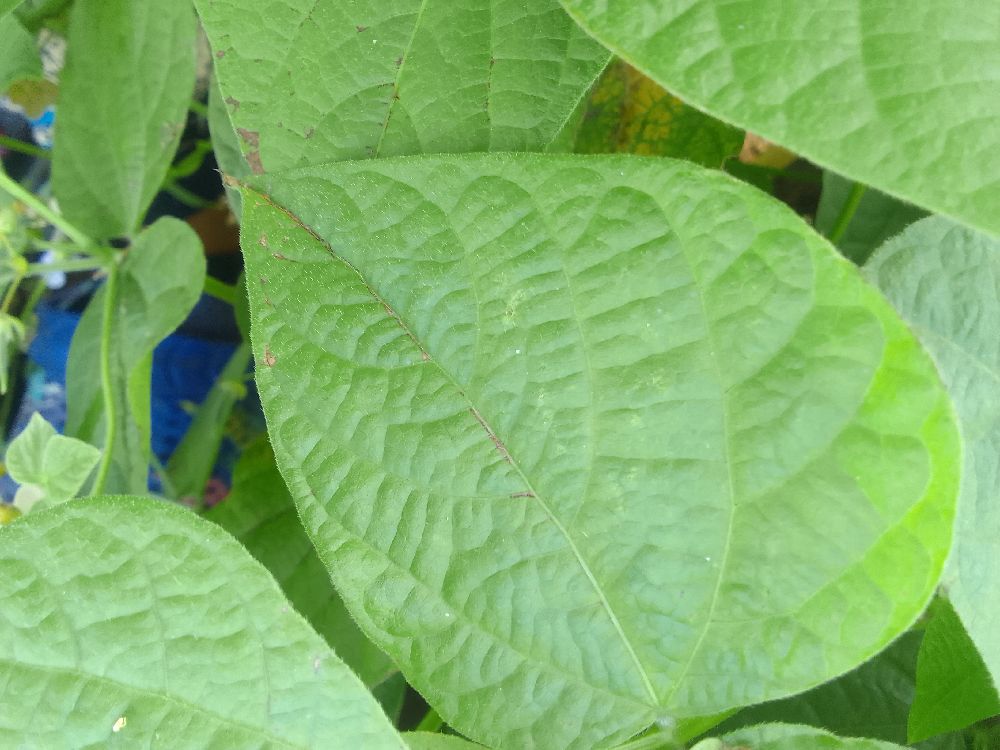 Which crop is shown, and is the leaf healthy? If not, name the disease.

common bean, healthy
